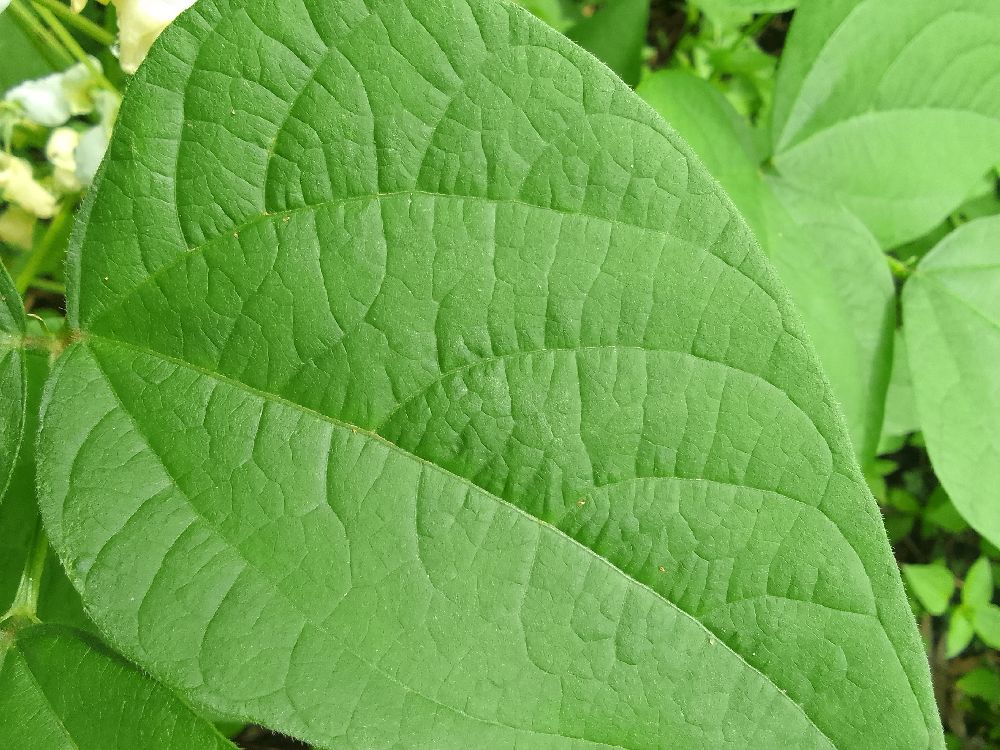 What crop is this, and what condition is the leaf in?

common bean, healthy
